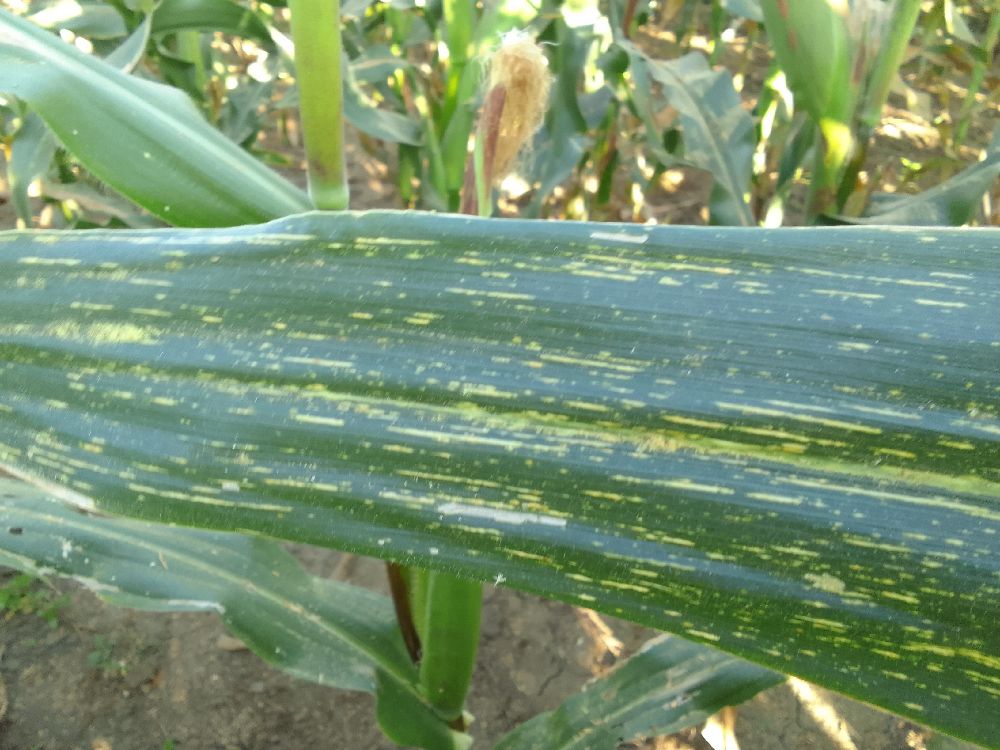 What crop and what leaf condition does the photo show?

maize, maize streak virus
